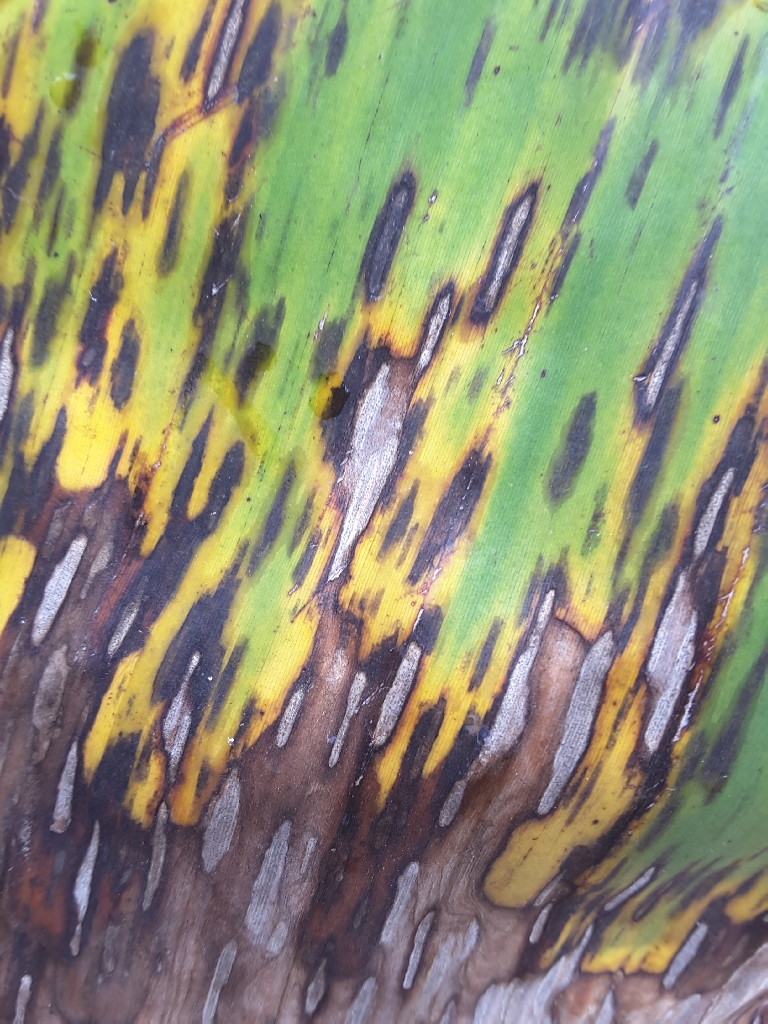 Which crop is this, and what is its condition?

banana, black sigatoka
